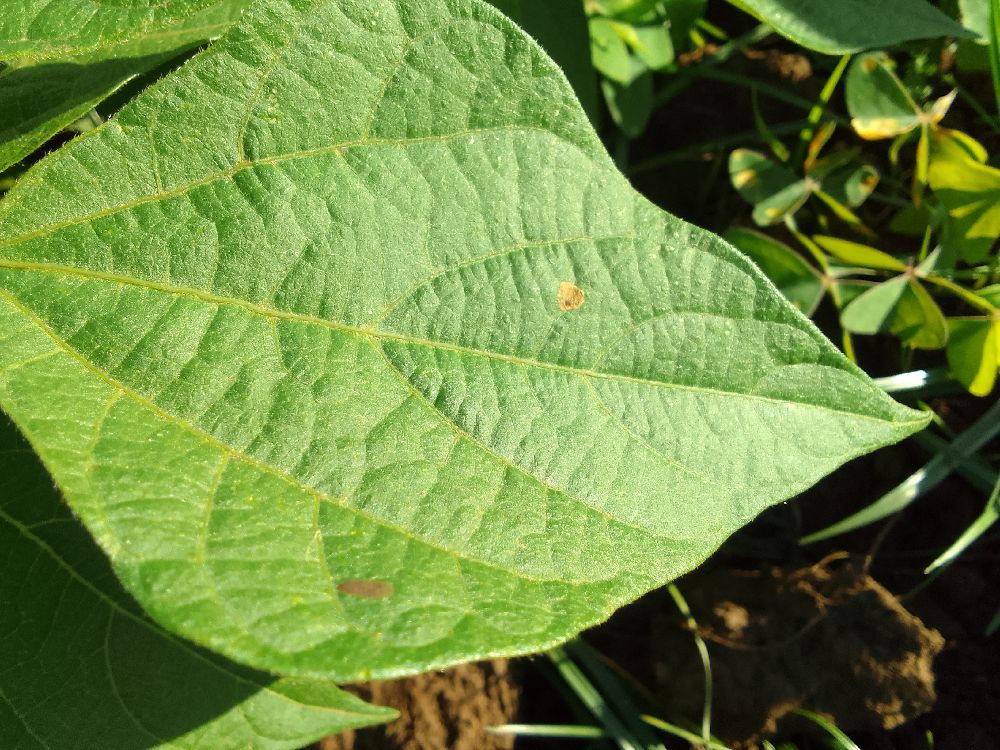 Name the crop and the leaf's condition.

common bean, healthy
